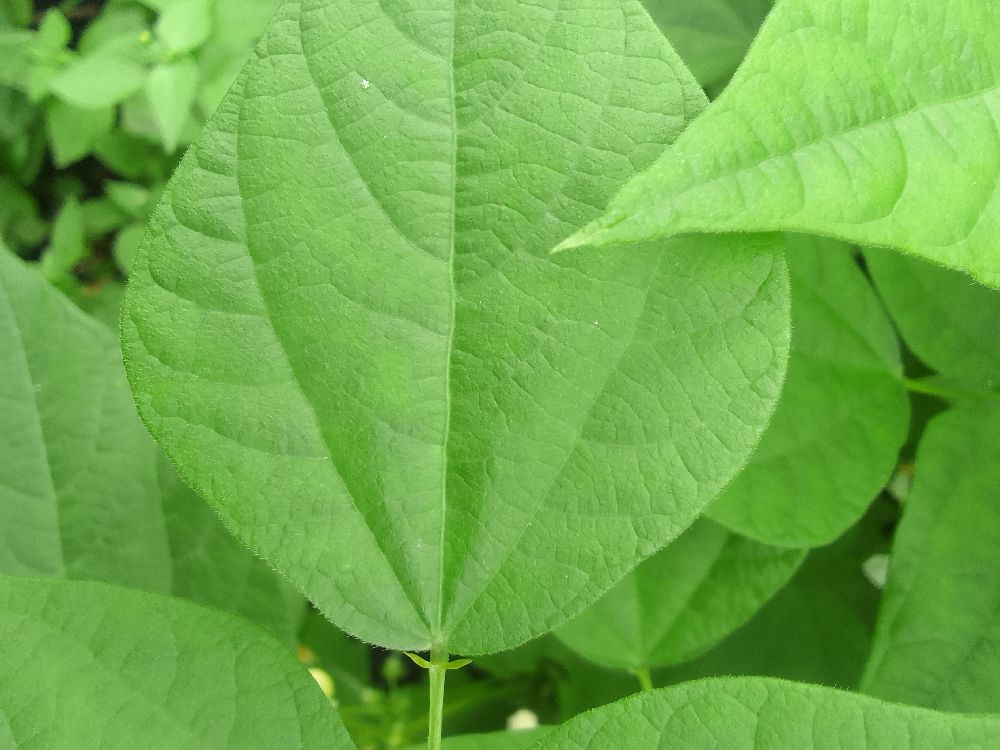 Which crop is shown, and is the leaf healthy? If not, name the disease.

common bean, healthy
